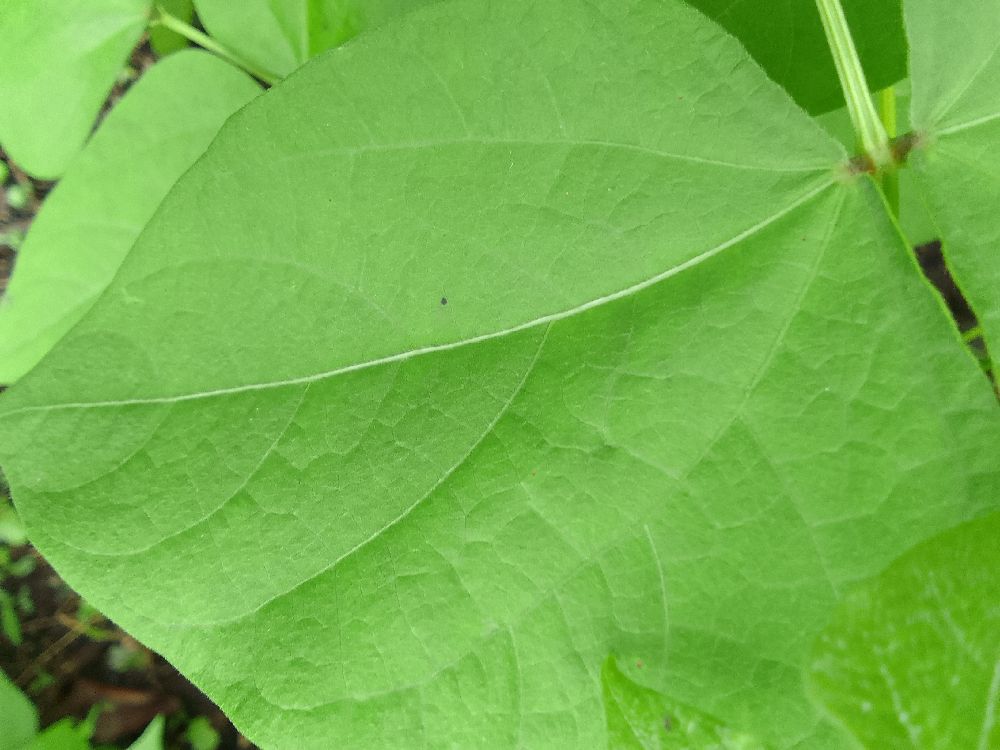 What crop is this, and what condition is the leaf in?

common bean, healthy
